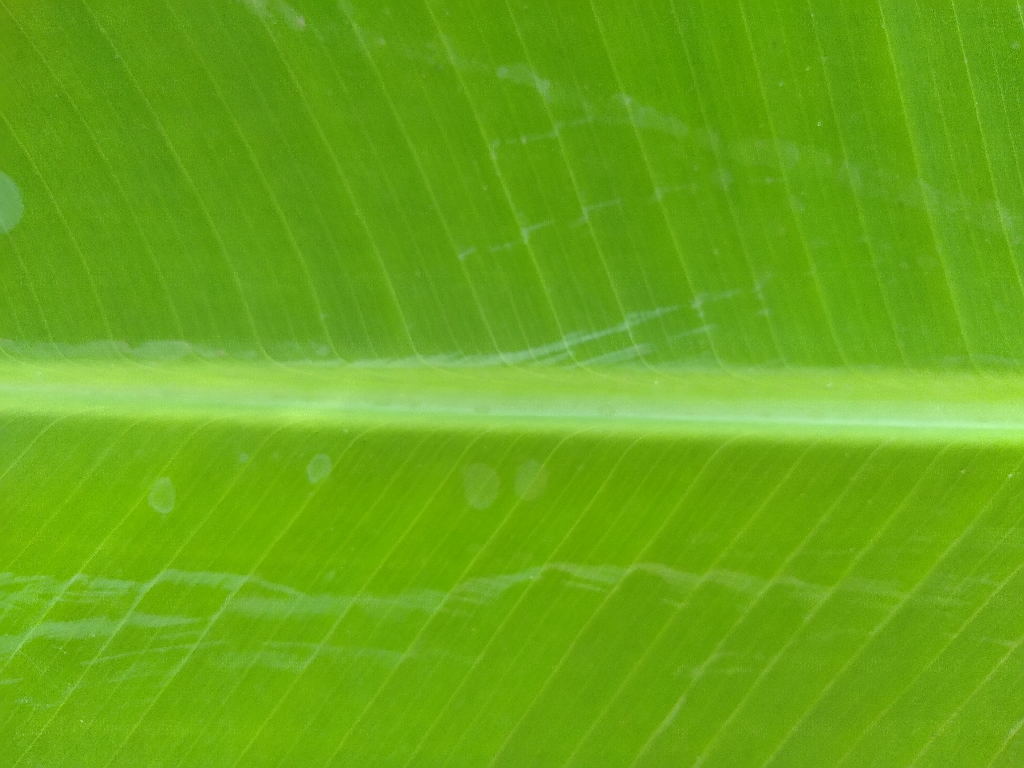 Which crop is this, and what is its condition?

banana, healthy
